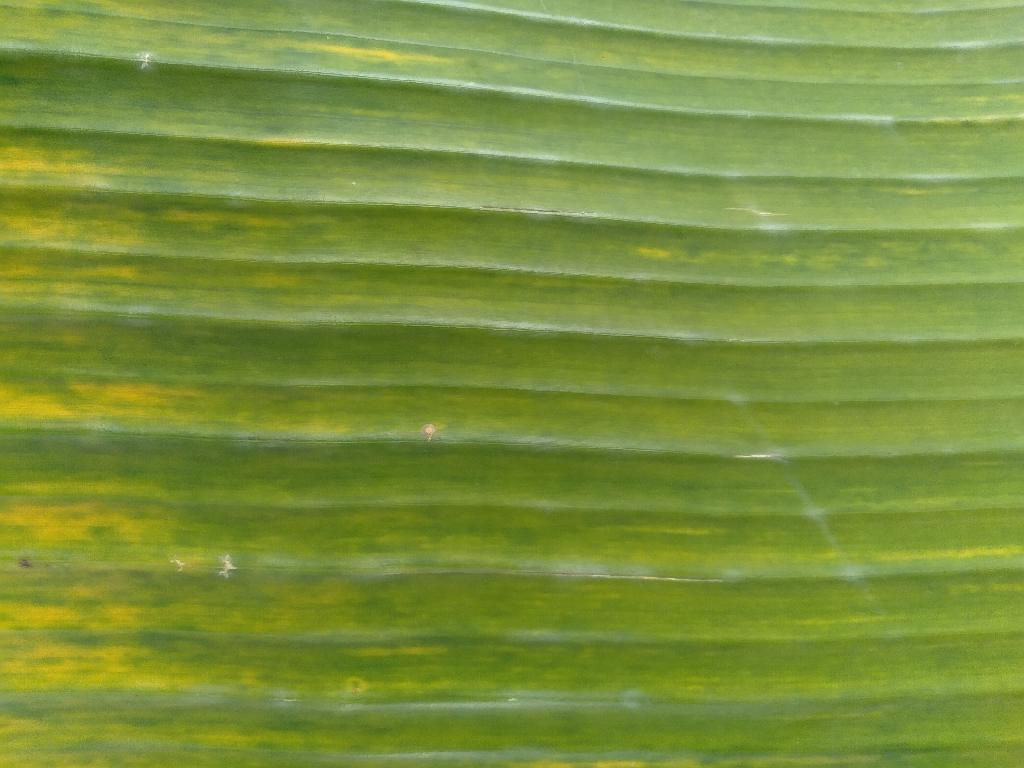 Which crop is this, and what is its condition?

banana, fusarium wilt race 1
